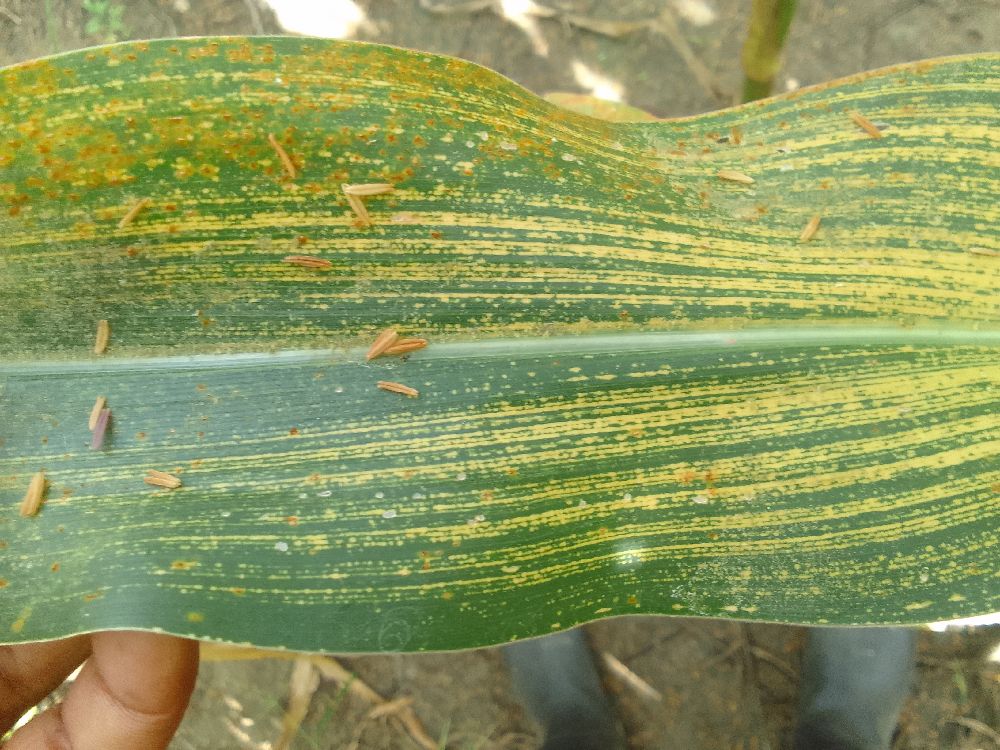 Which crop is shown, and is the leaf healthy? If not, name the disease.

maize, maize streak virus
